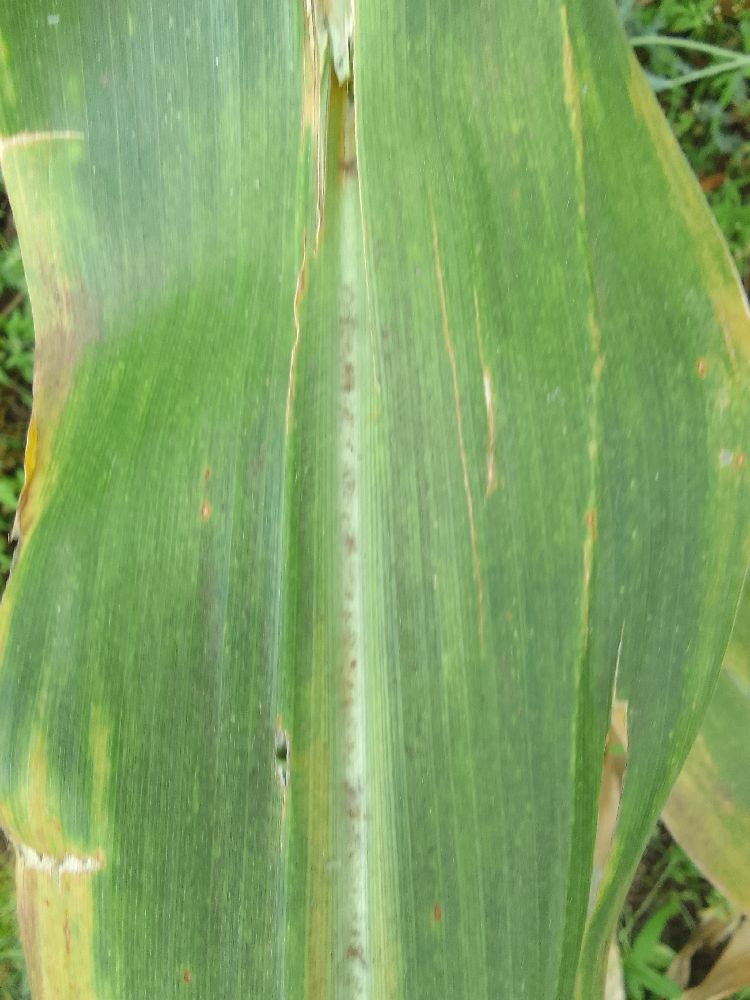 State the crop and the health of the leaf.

maize, maize lethal necrosis
